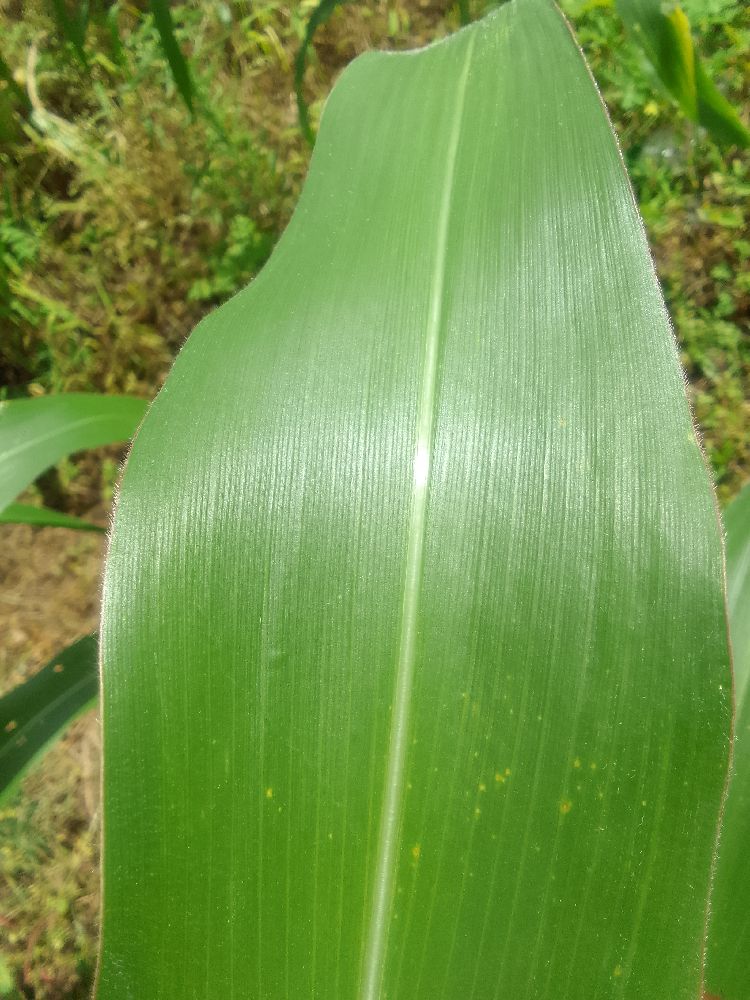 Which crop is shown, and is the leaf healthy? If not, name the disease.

maize, healthy
